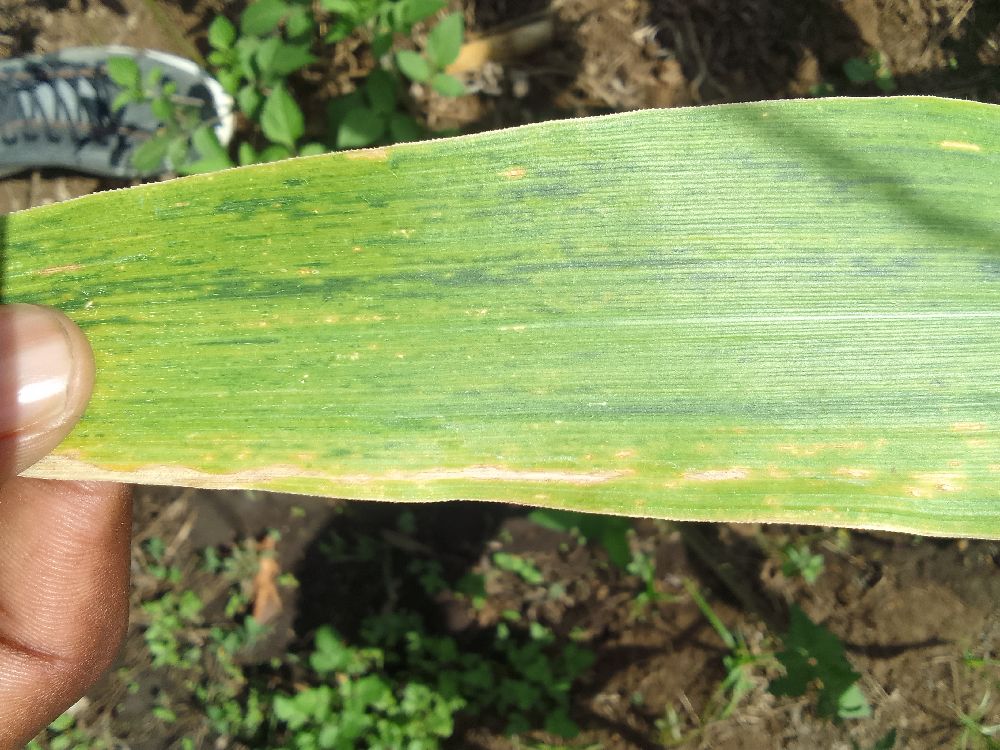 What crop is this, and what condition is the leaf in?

maize, maize lethal necrosis
